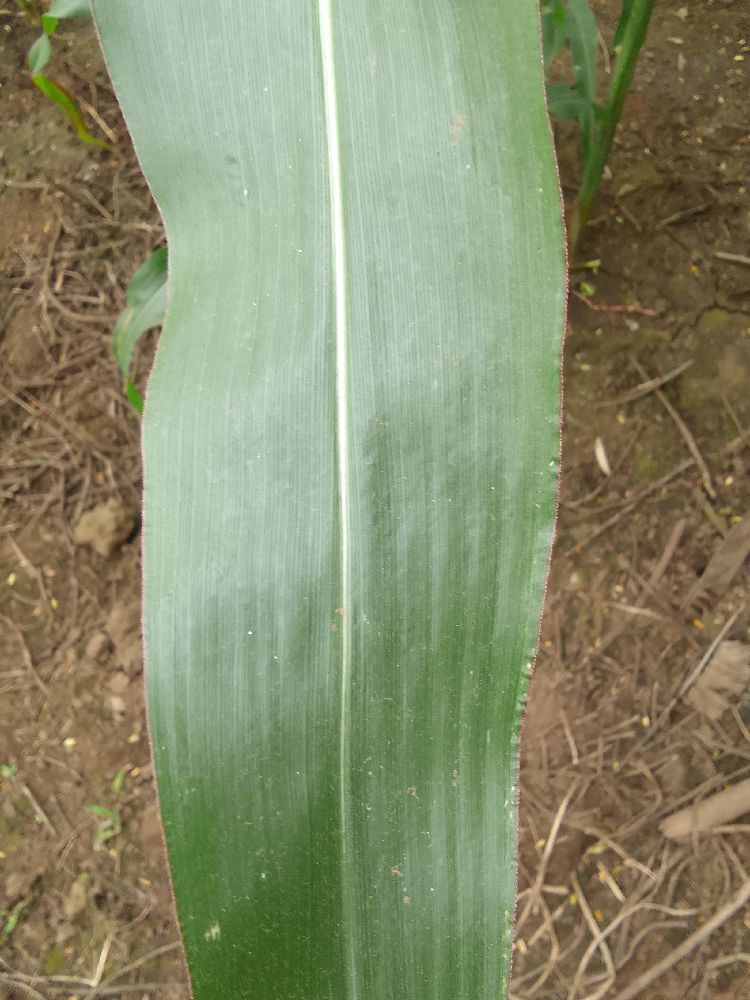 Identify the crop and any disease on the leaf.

maize, healthy
